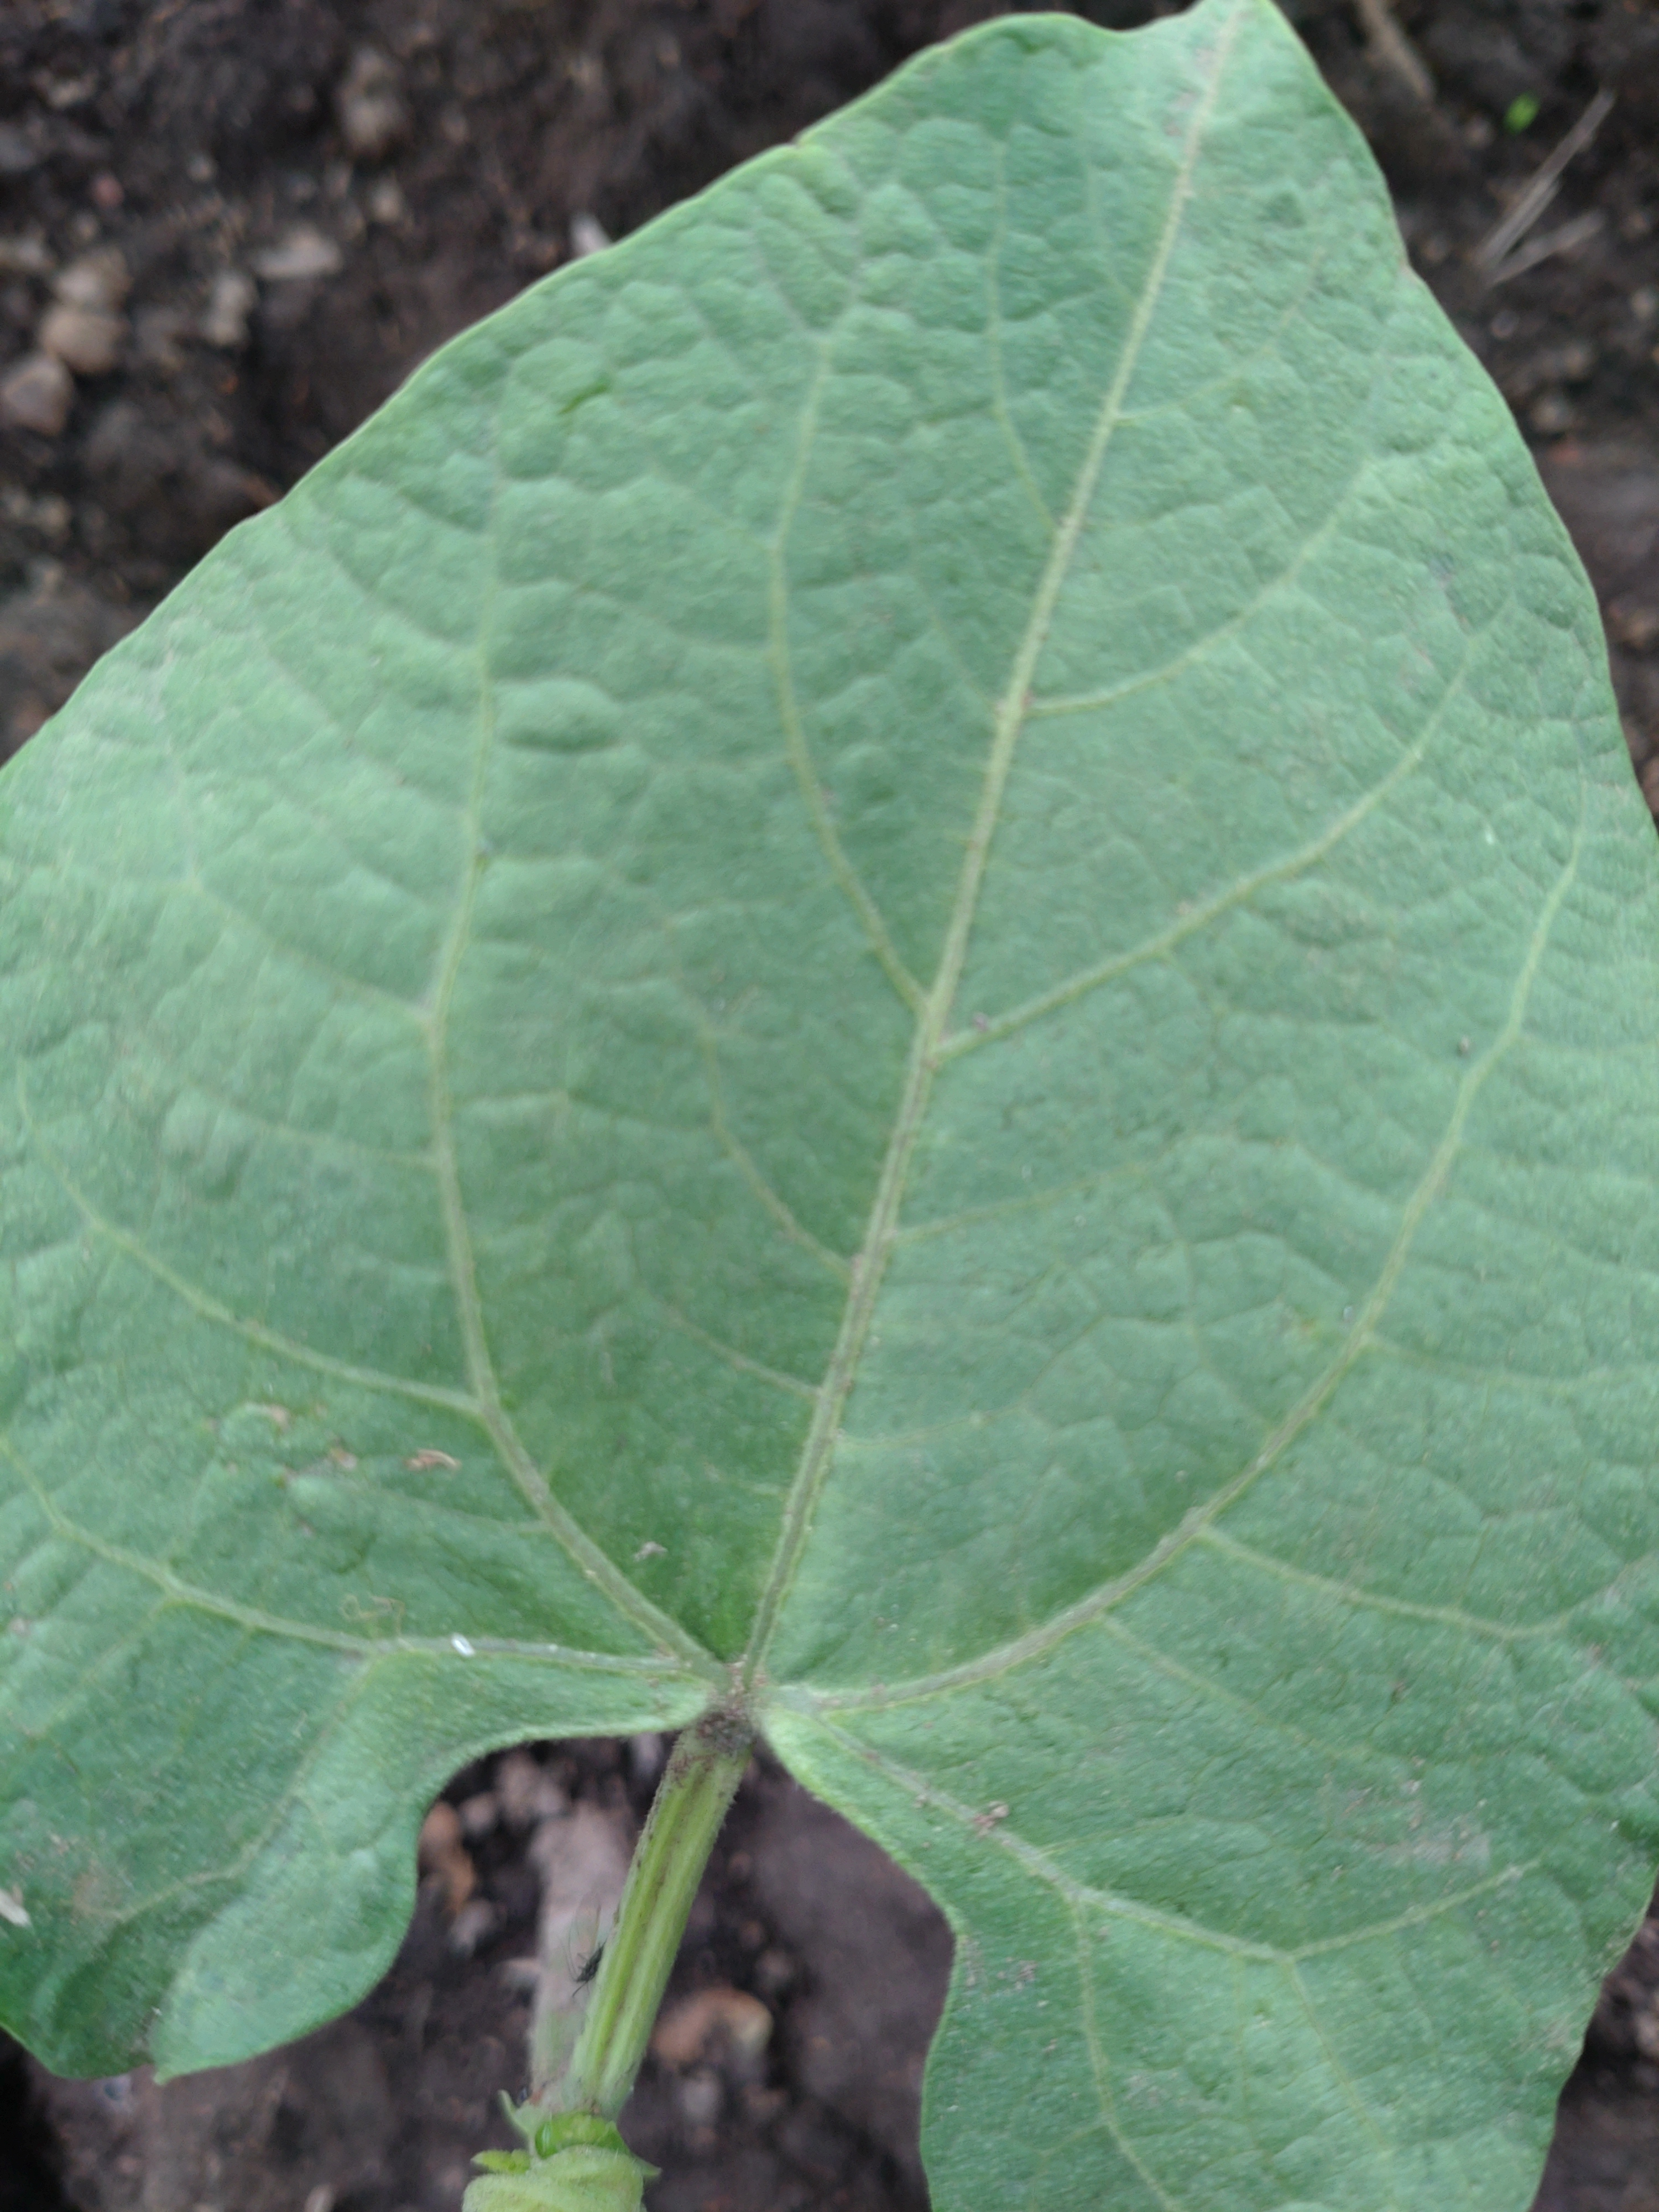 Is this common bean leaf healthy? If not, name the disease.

healthy
